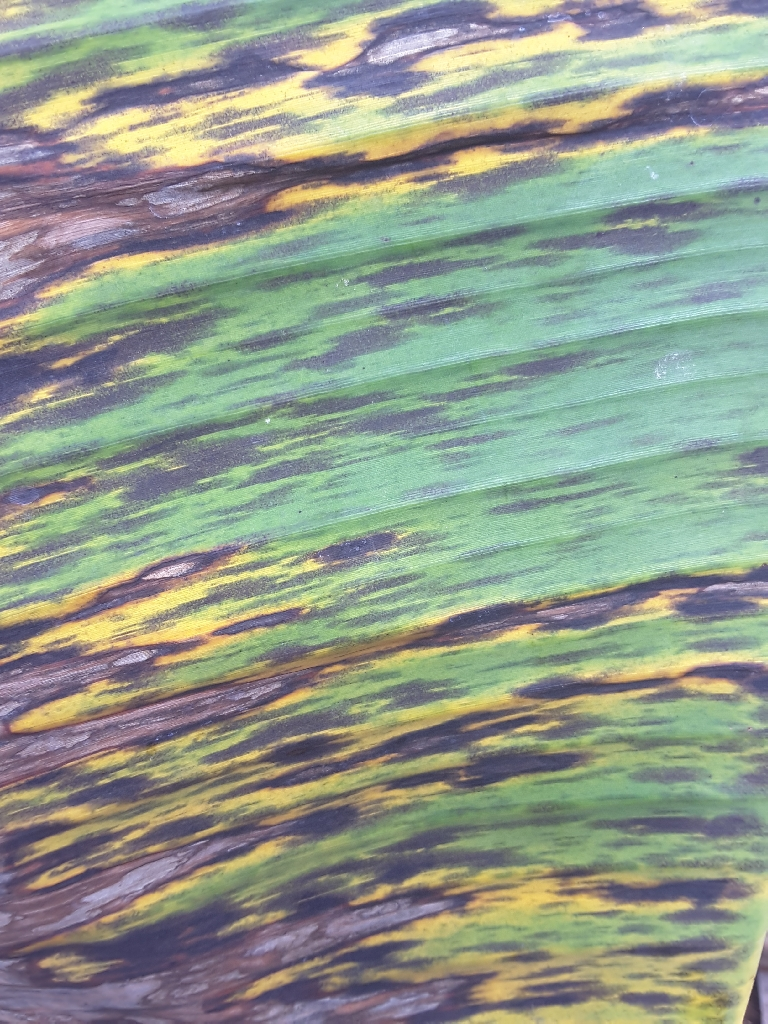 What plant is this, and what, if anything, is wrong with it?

banana, black sigatoka
